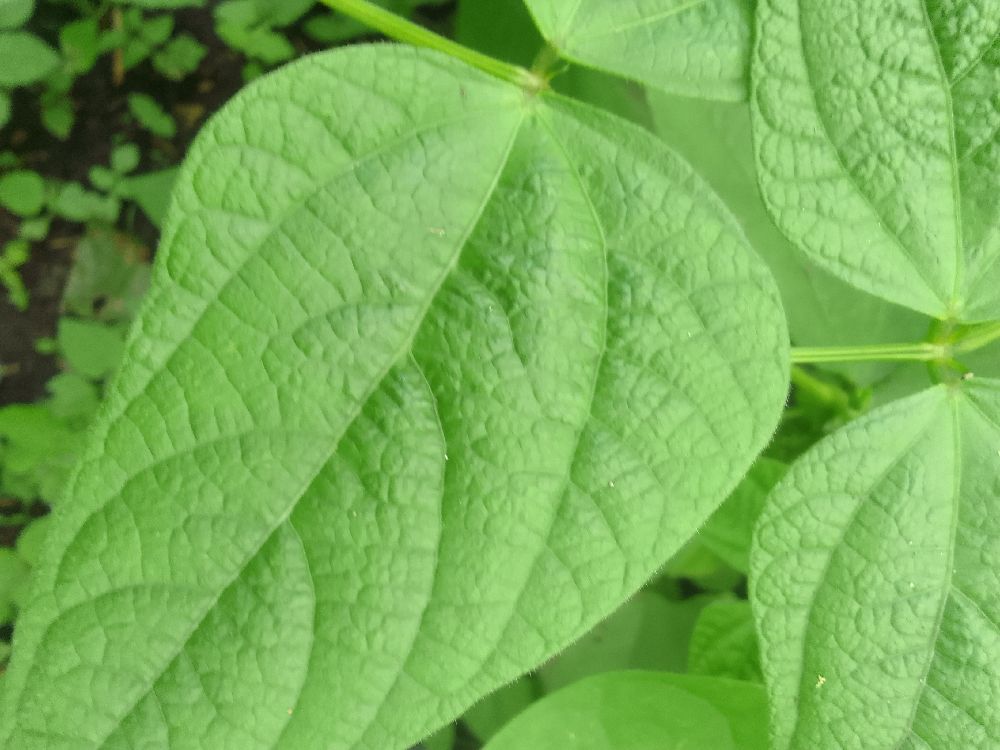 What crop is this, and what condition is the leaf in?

common bean, healthy
